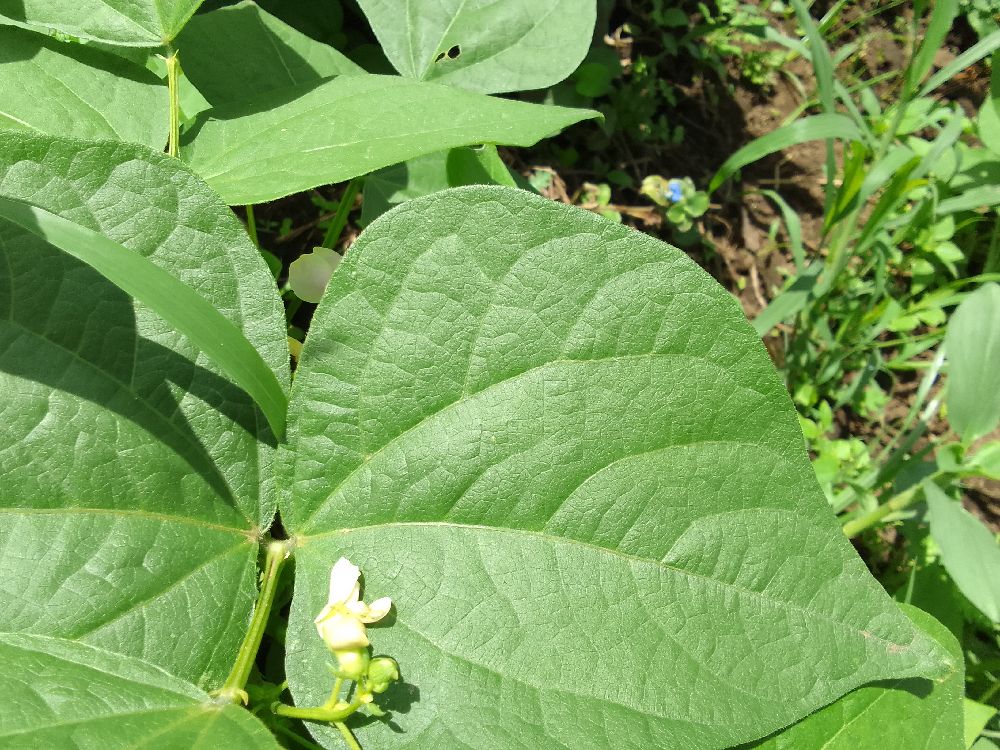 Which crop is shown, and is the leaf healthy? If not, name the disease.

common bean, healthy
